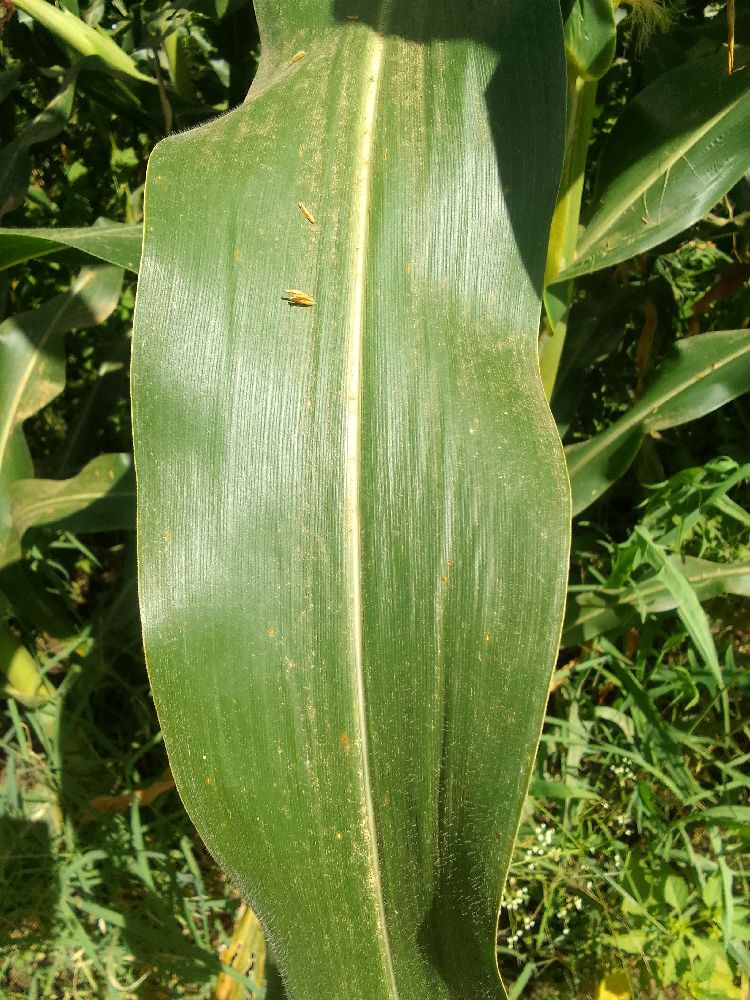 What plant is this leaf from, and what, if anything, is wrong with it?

maize, healthy
